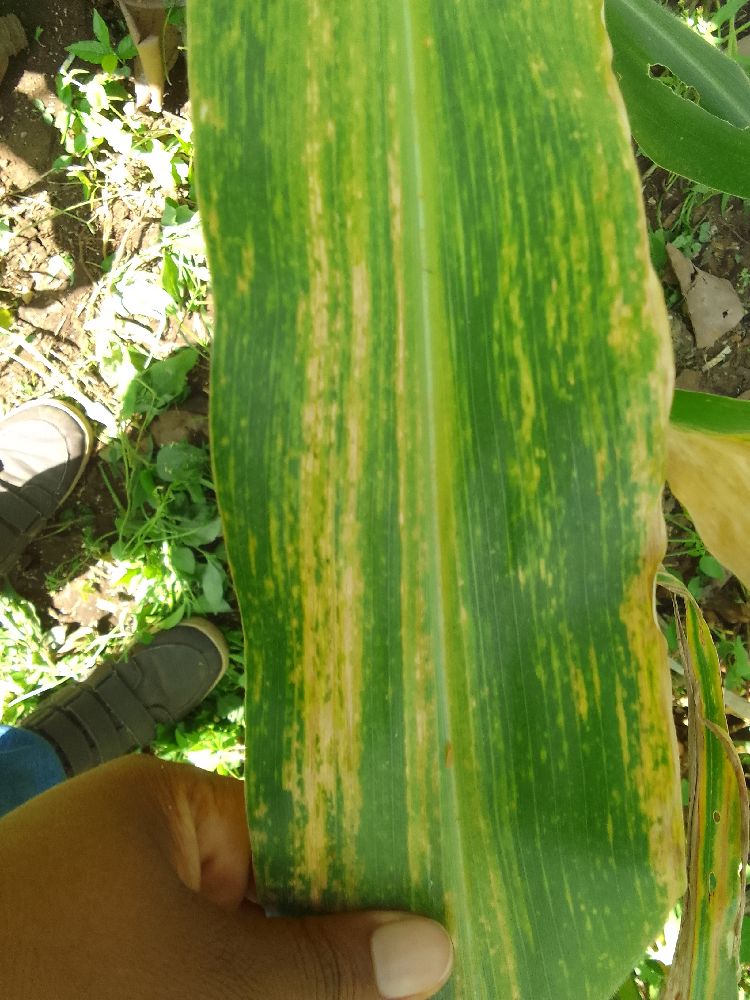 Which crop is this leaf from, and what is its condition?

maize, maize lethal necrosis
